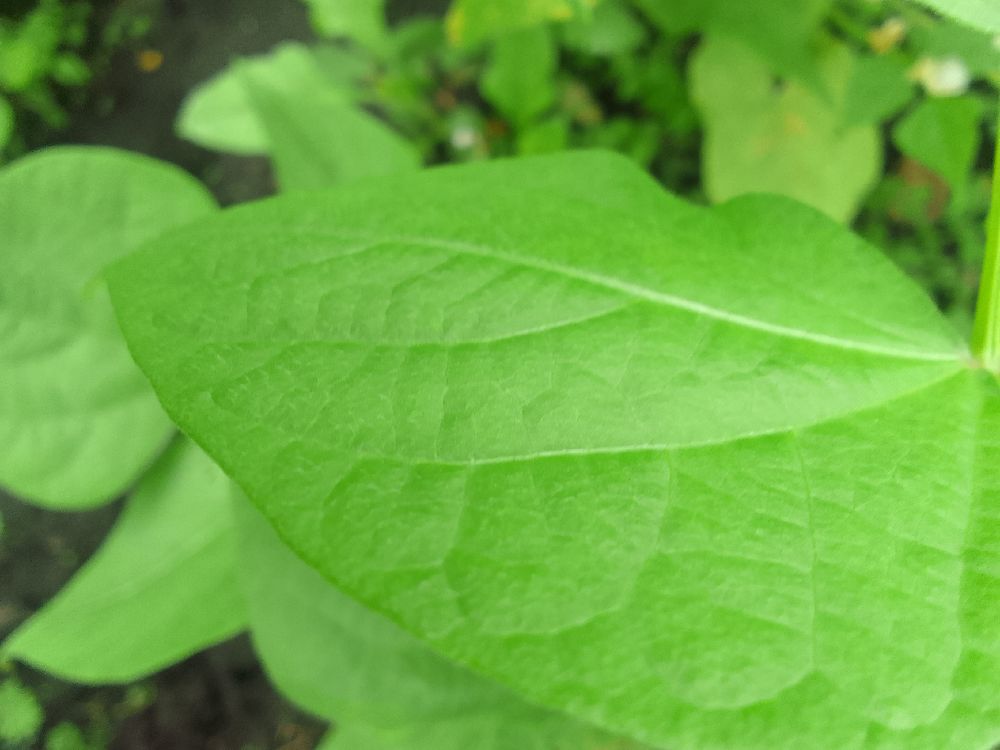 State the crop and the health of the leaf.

common bean, healthy
